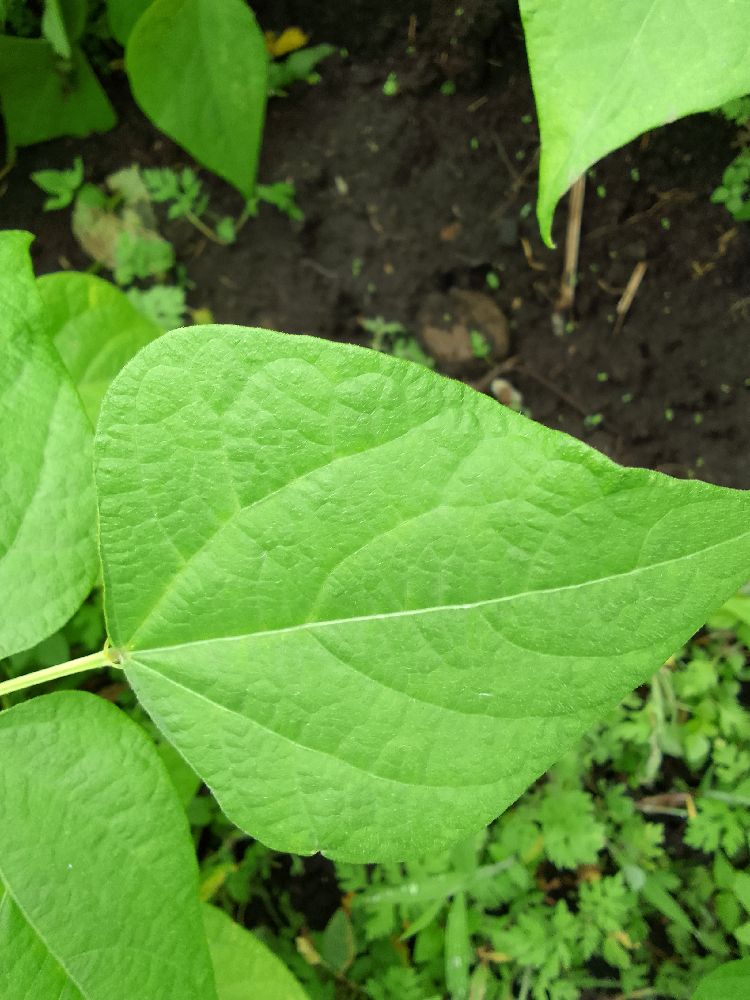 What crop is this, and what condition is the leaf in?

common bean, healthy
